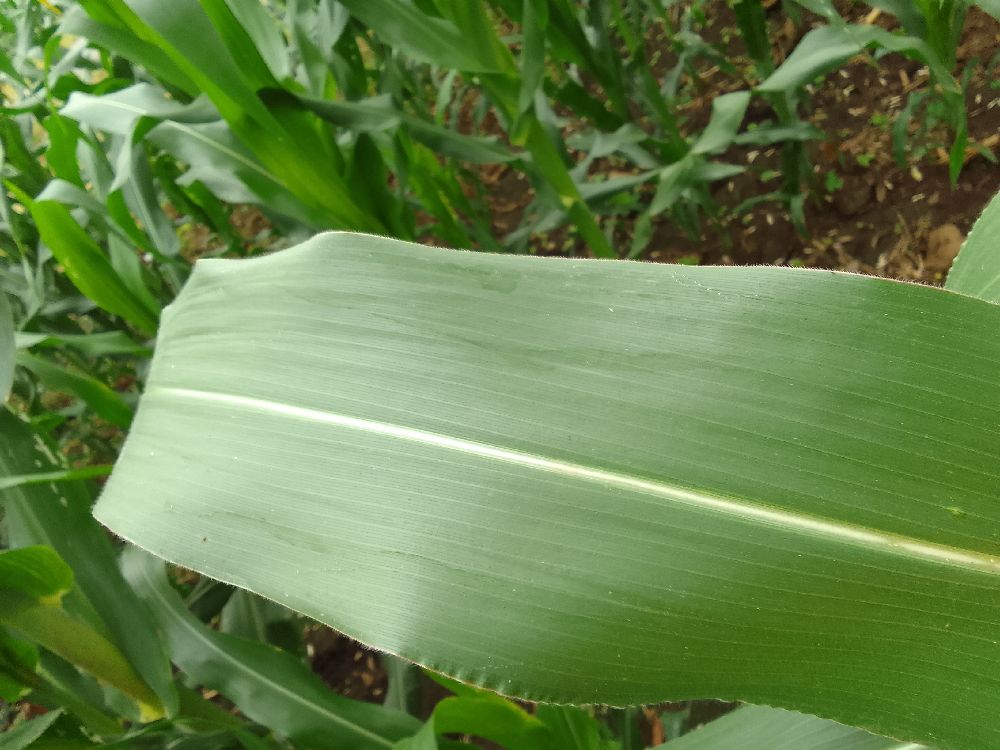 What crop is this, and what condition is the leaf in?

maize, healthy
